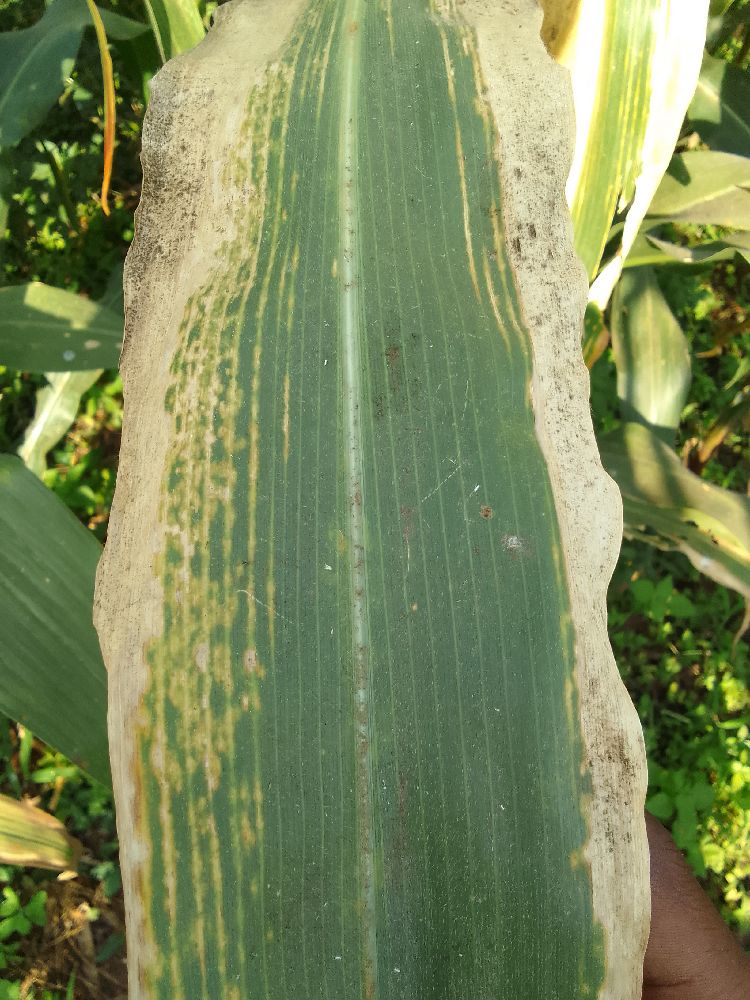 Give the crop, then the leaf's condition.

maize, maize lethal necrosis
